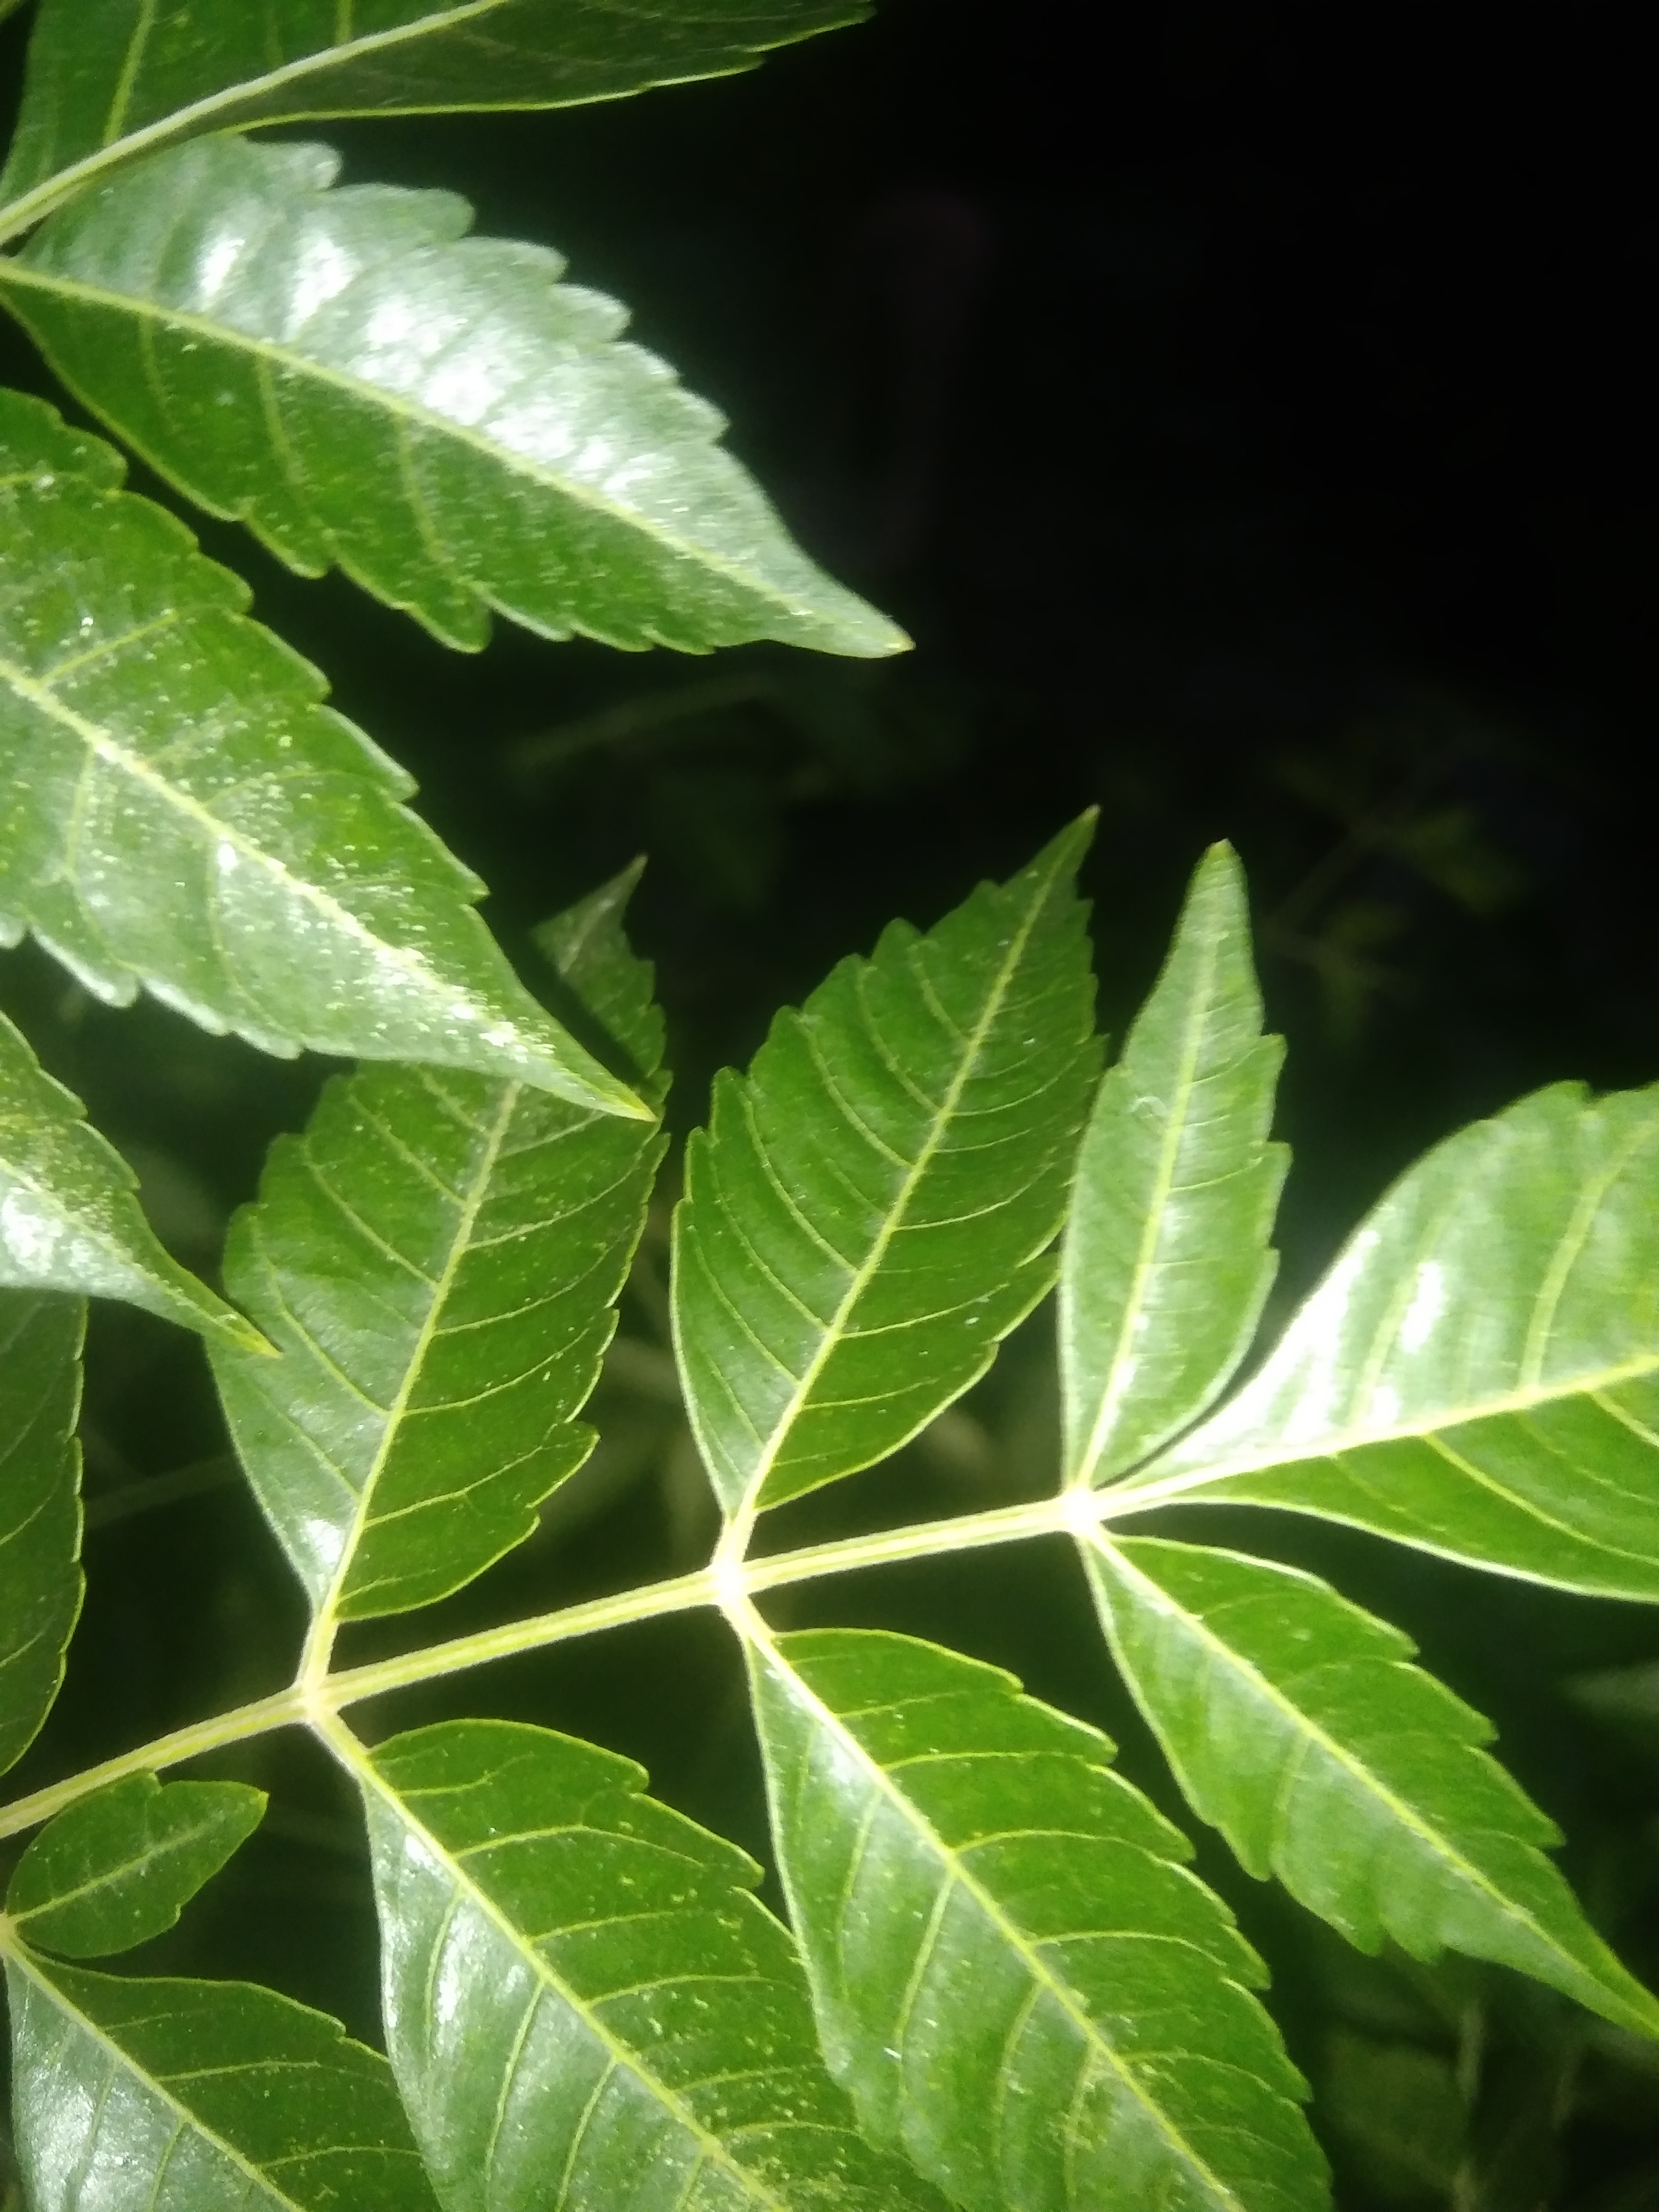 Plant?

neem
